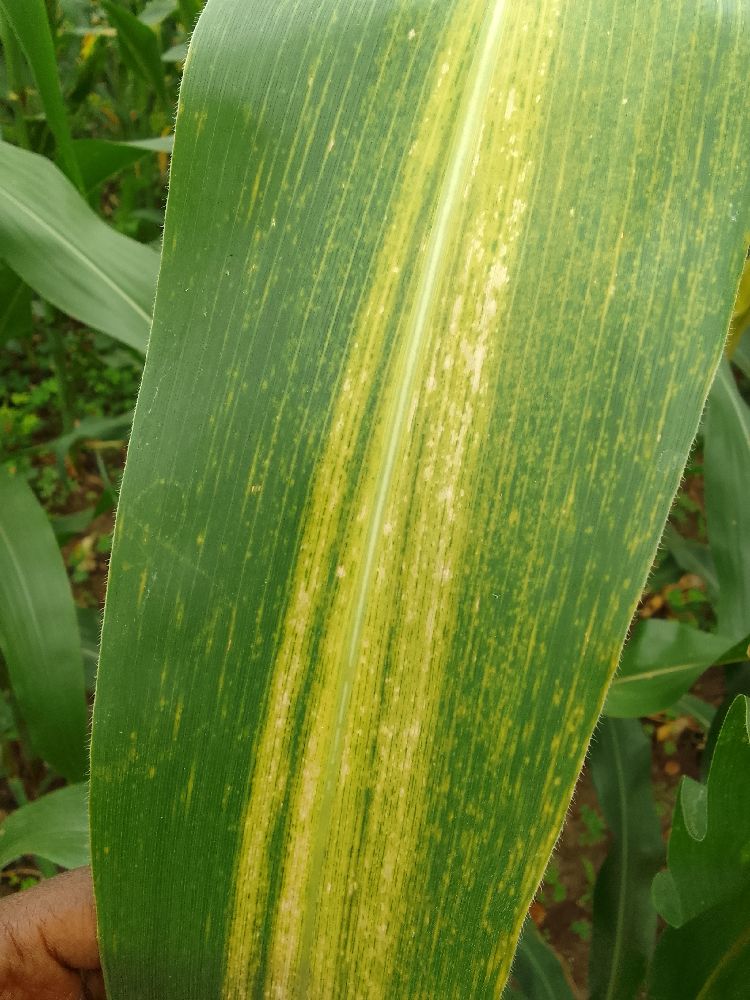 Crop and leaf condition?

maize, maize lethal necrosis
